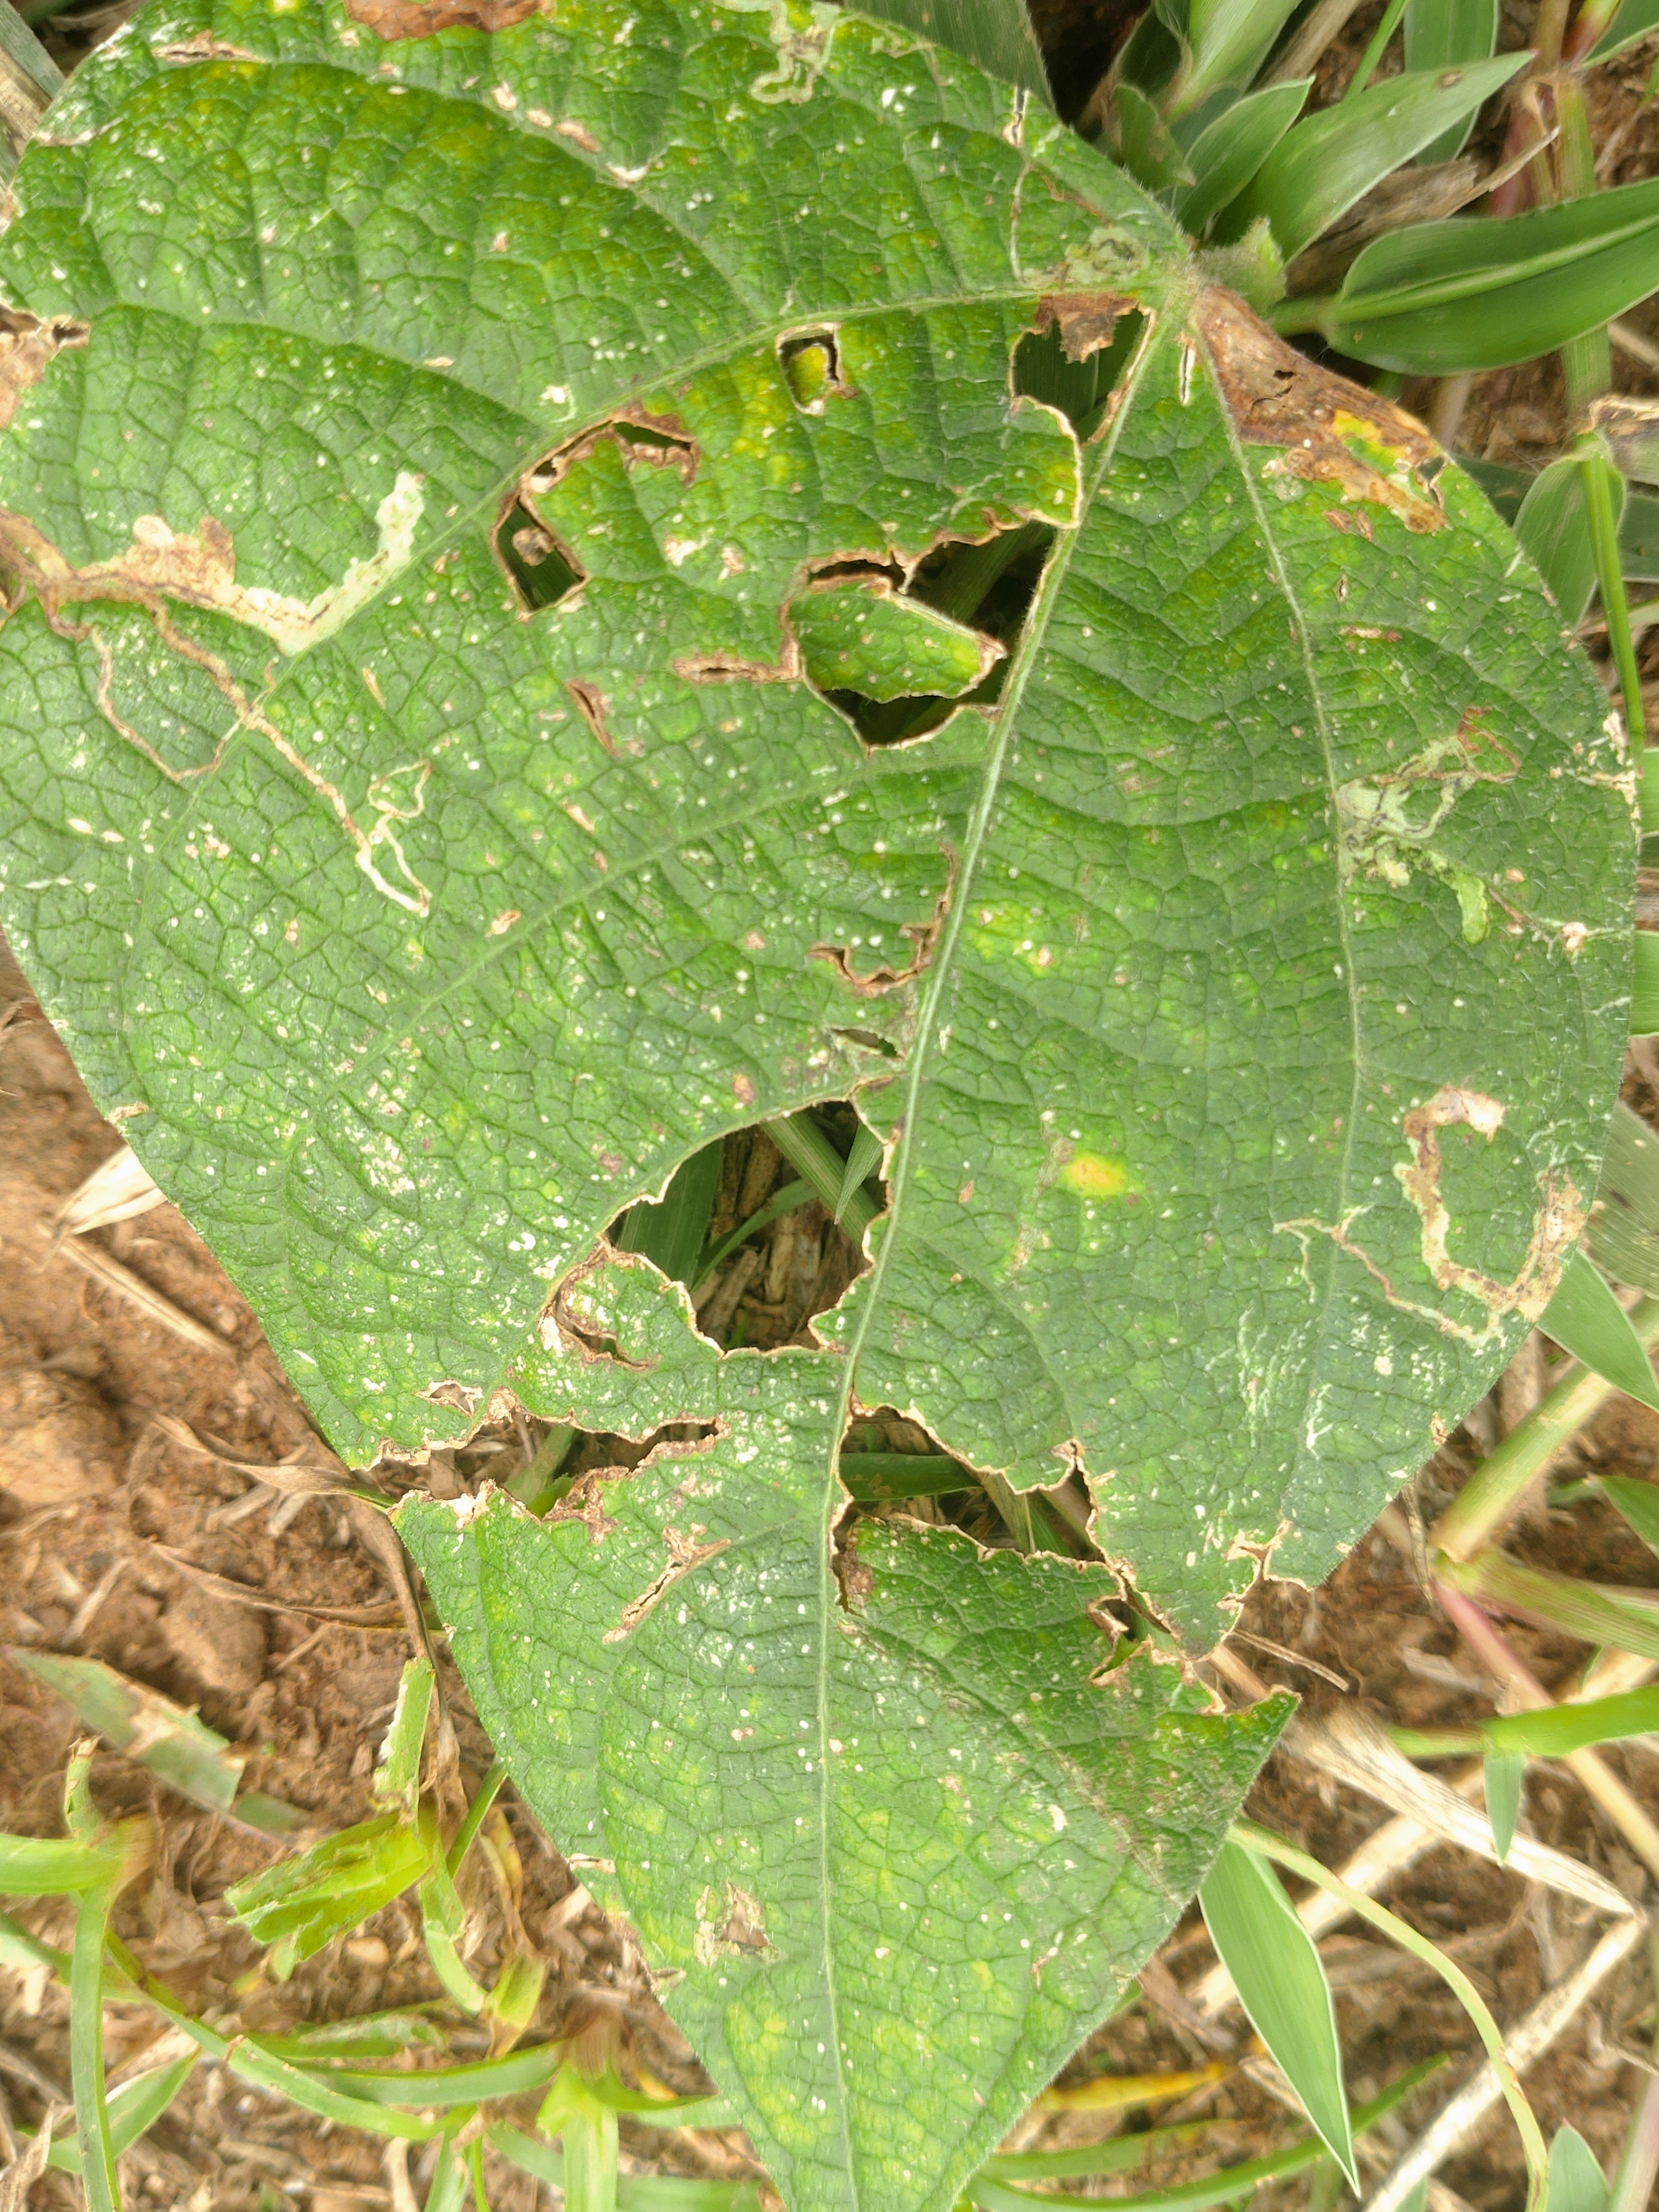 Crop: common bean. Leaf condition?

anthracnose
